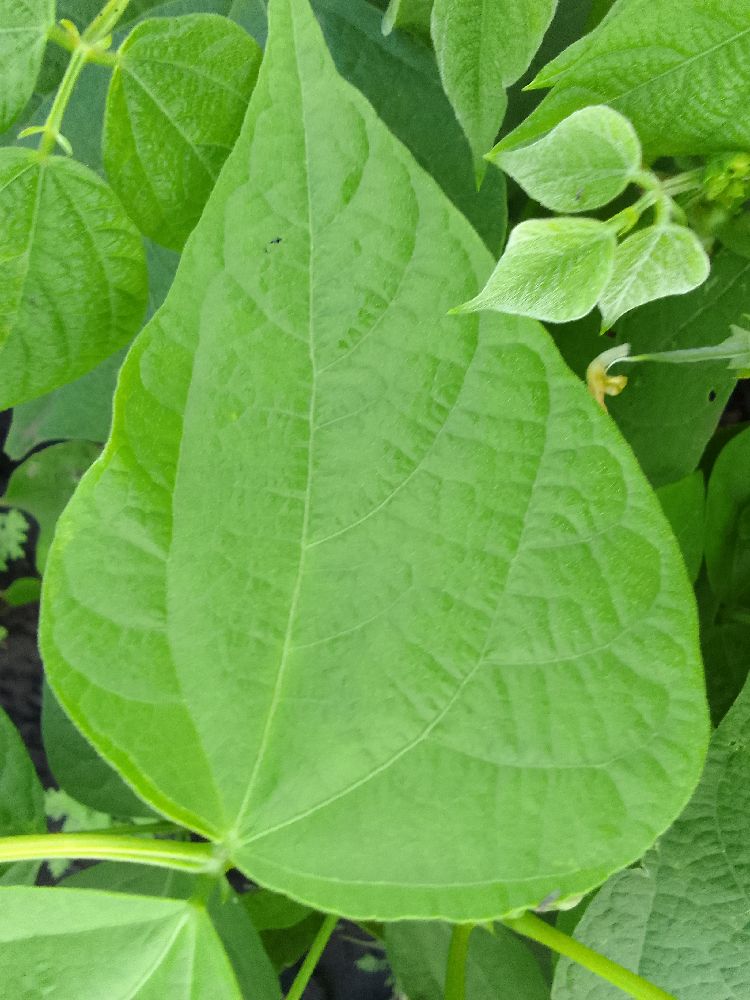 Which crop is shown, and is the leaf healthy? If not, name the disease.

common bean, healthy
